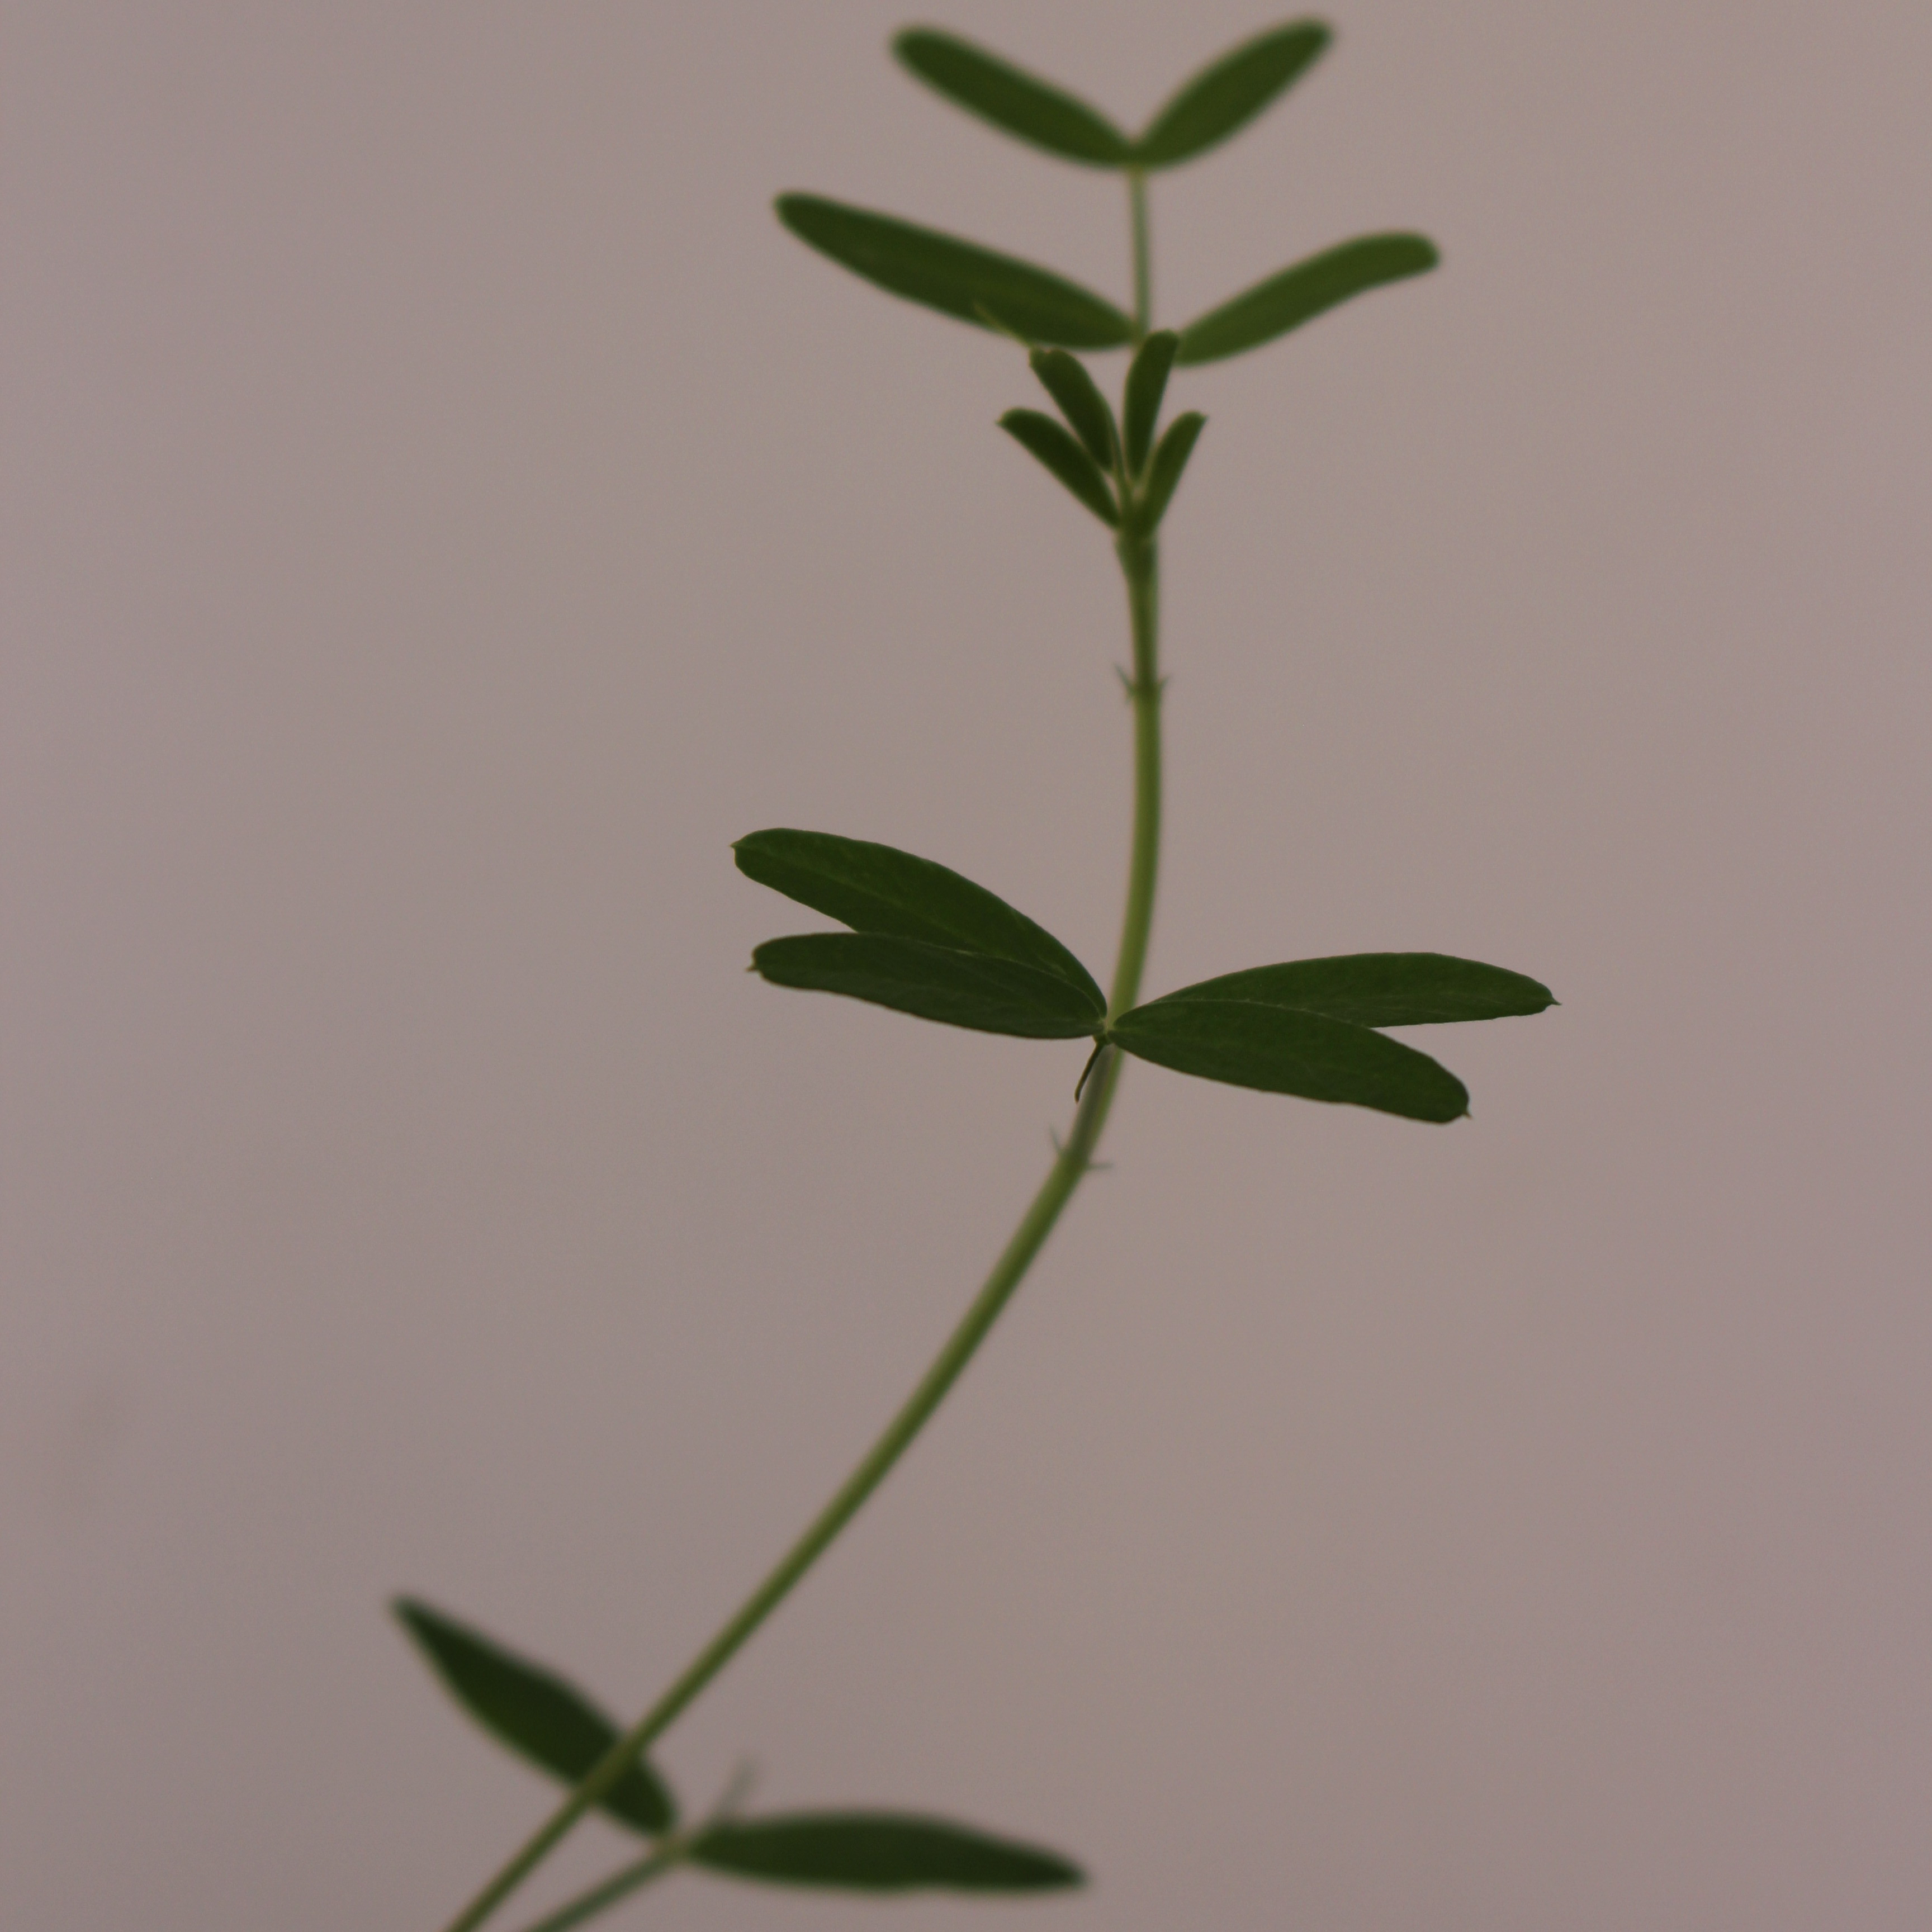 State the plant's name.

Vicia sativa
